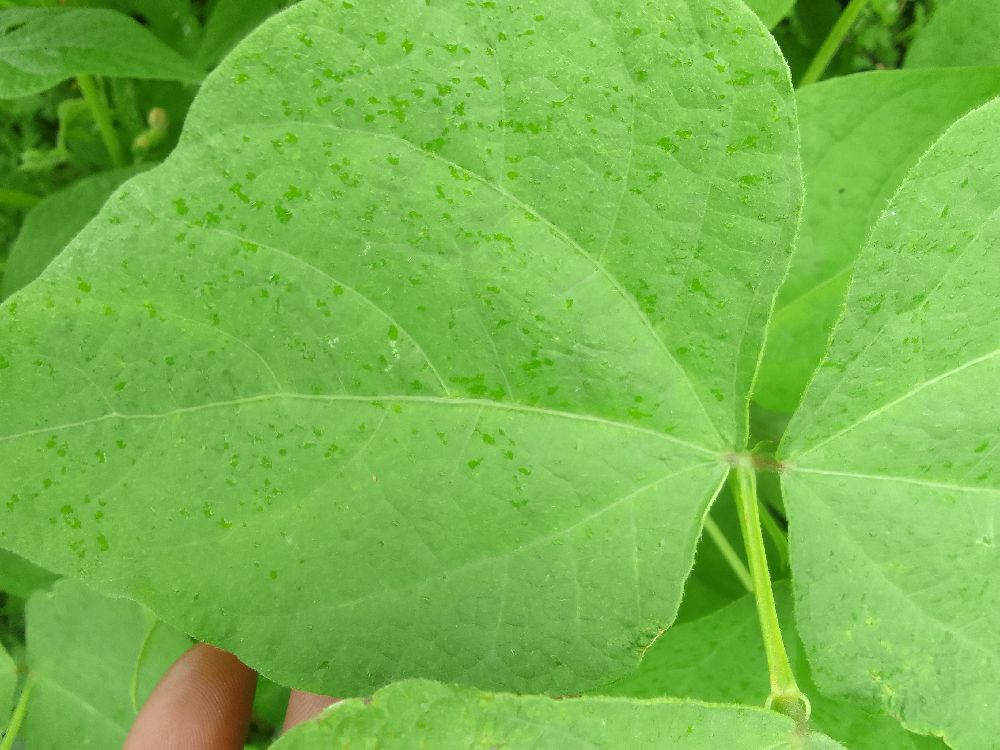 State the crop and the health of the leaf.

common bean, healthy
